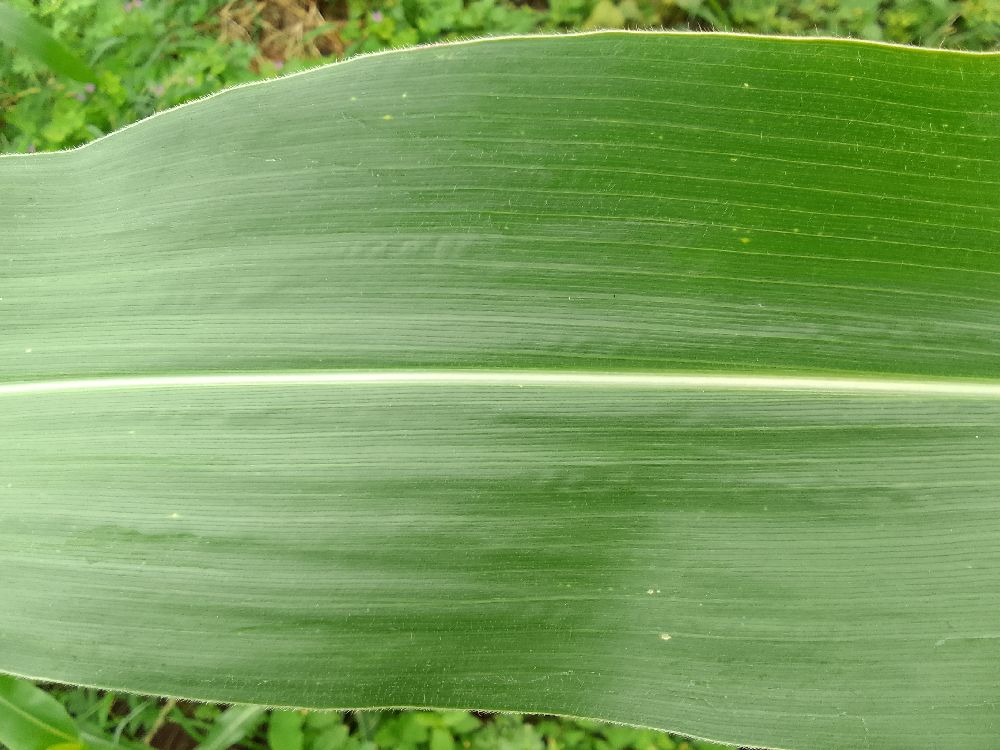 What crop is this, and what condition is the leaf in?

maize, healthy
